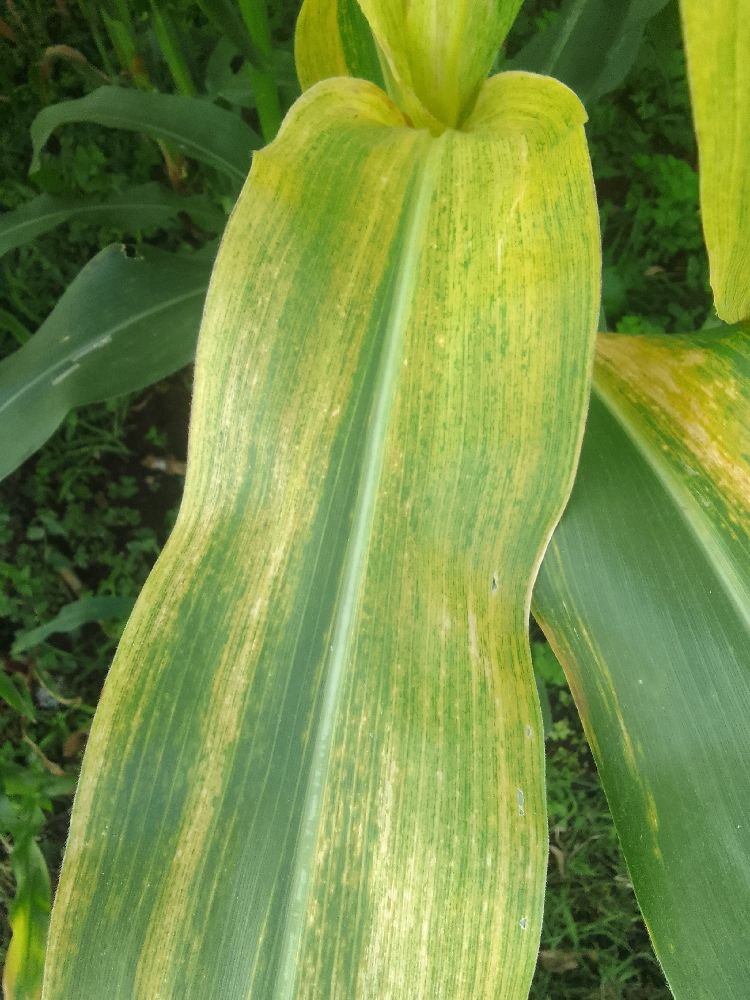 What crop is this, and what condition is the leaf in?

maize, maize lethal necrosis
